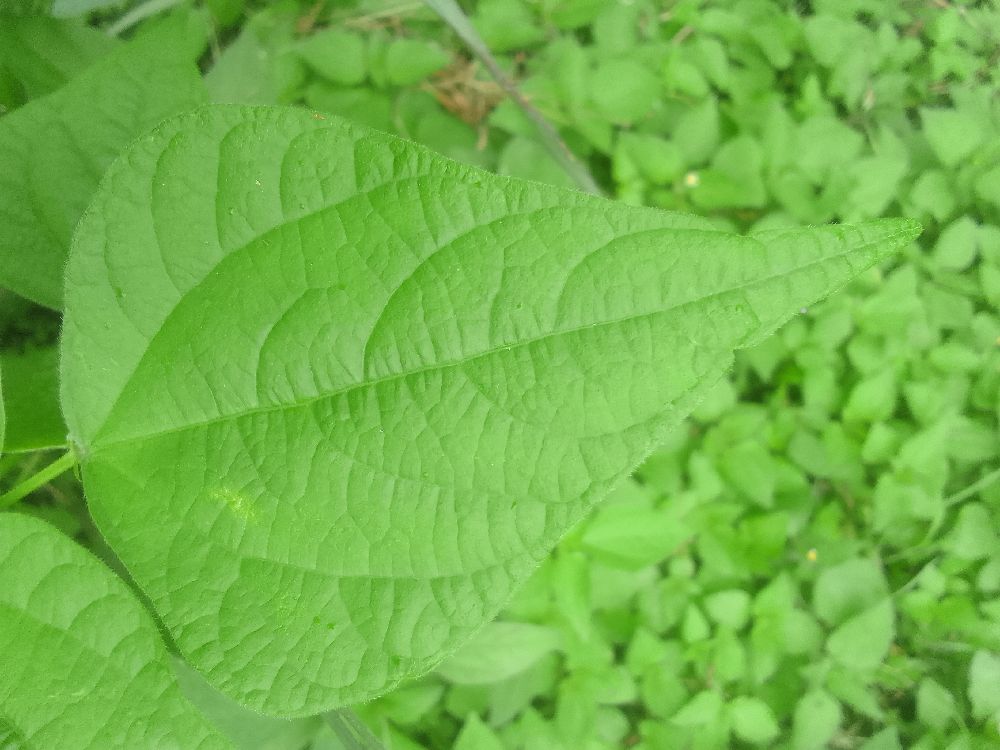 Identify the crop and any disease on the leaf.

common bean, healthy
